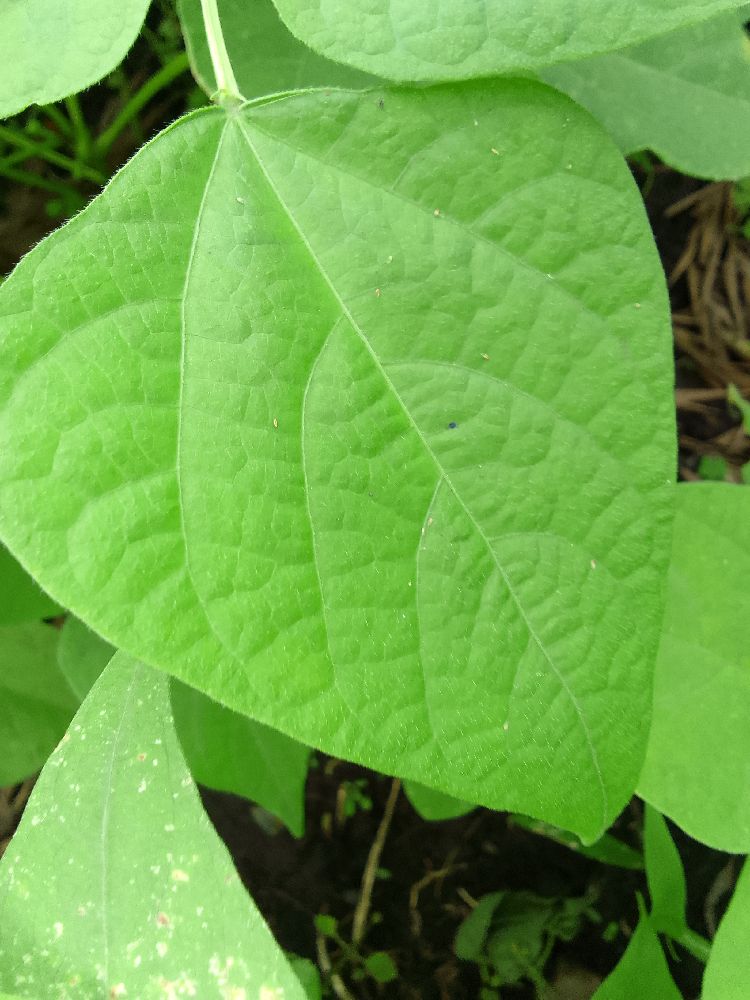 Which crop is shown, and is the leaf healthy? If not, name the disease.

common bean, healthy
